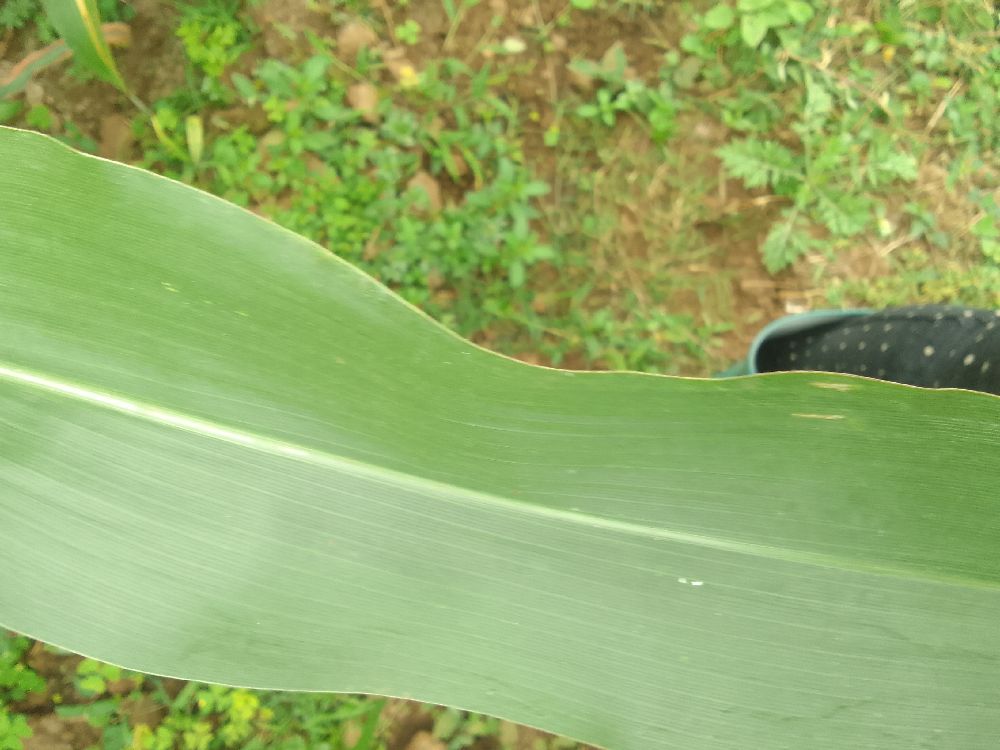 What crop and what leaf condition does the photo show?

maize, healthy
